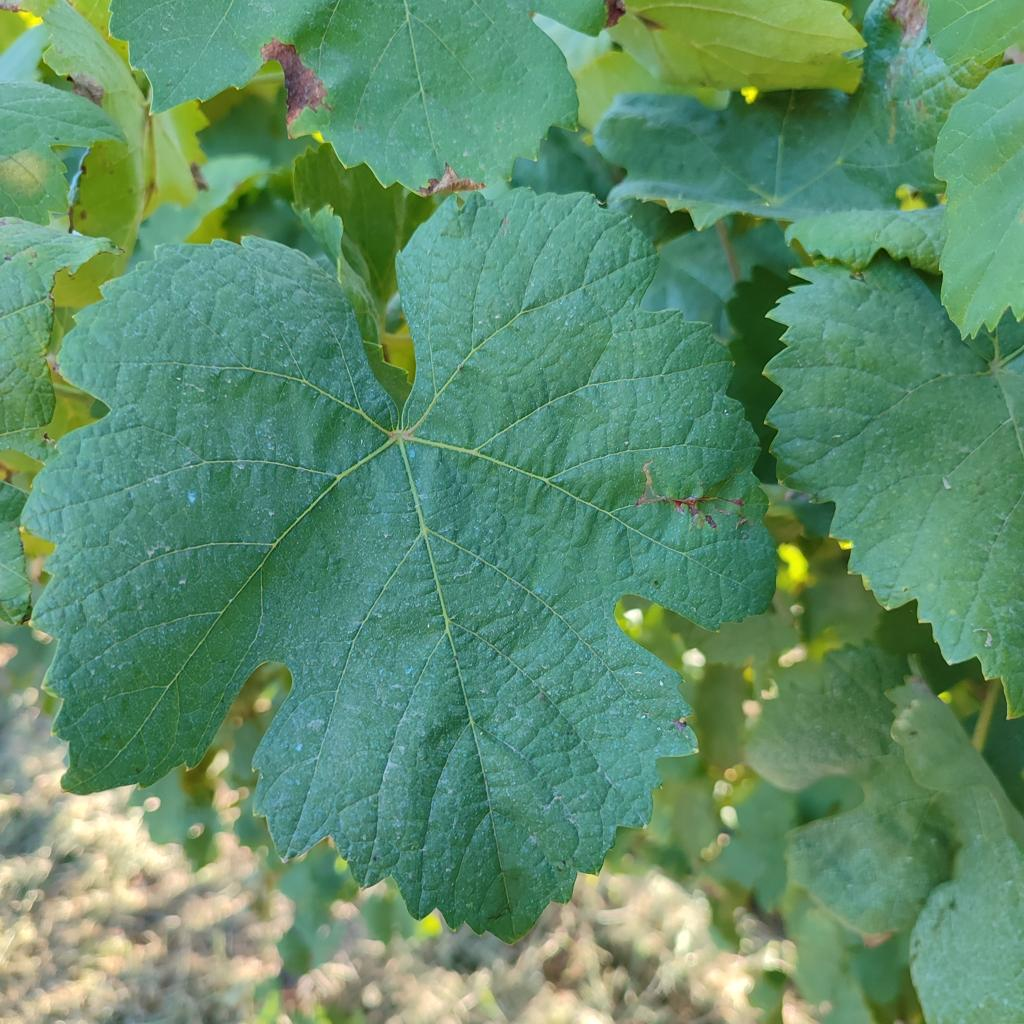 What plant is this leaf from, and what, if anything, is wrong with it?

grapevine, healthy
